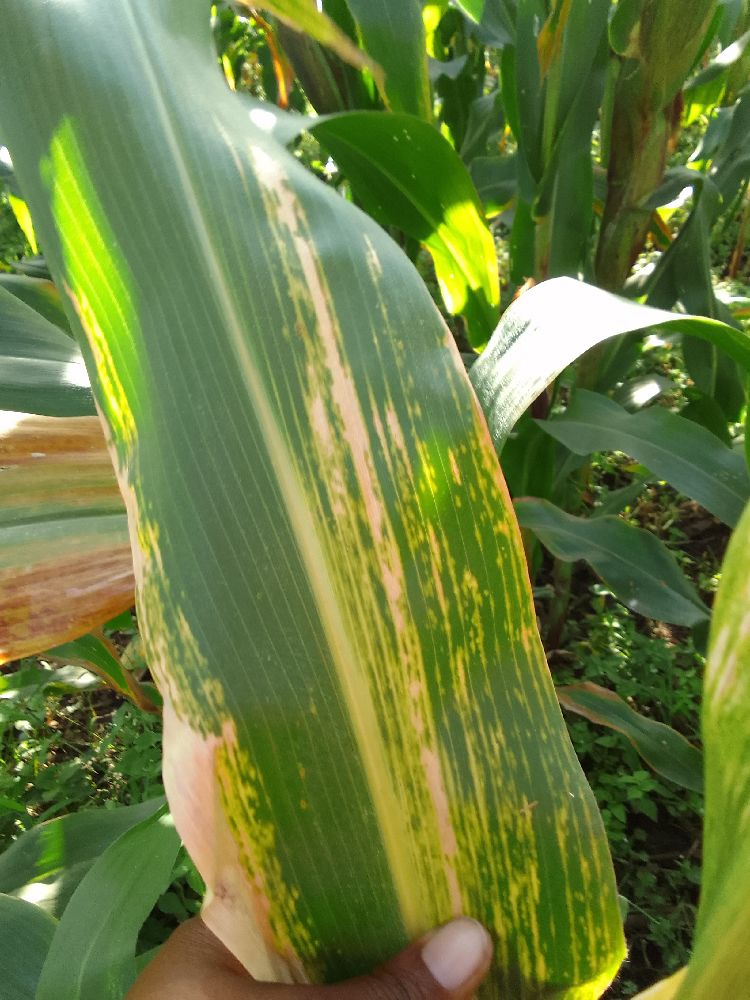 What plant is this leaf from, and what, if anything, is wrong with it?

maize, maize lethal necrosis
